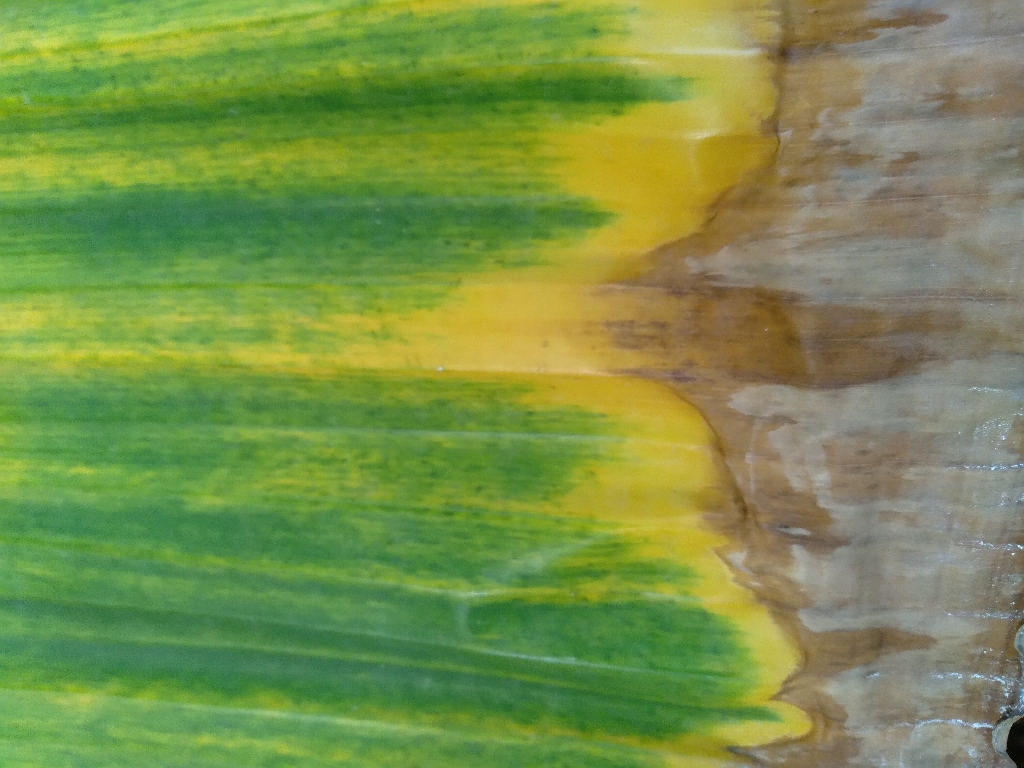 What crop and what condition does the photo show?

banana, fusarium wilt race 1
